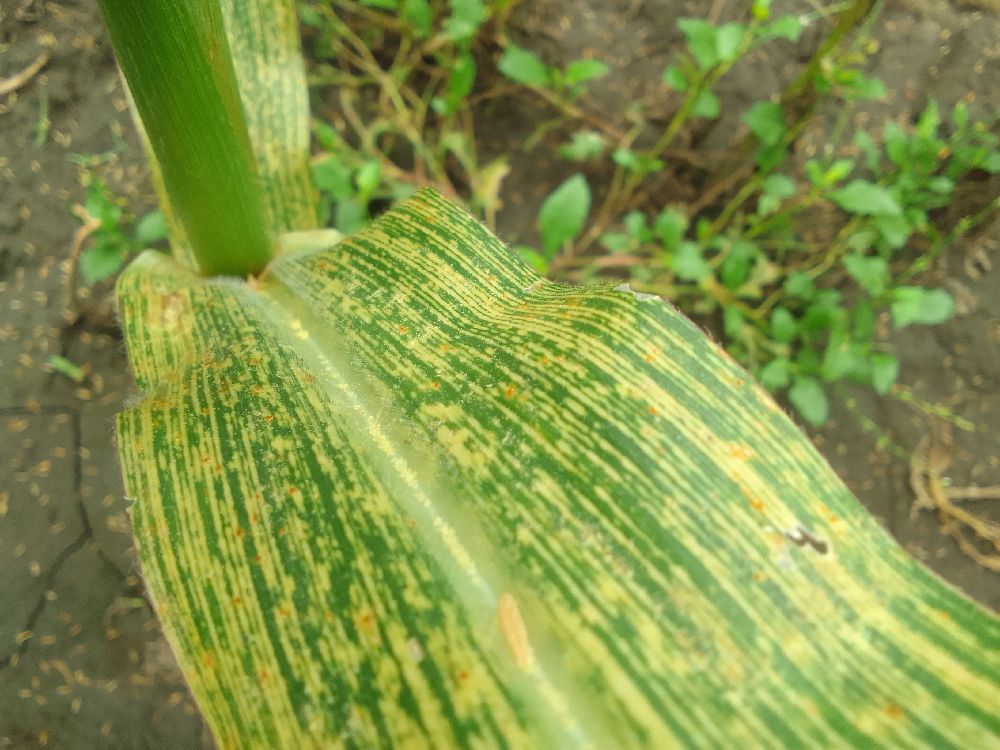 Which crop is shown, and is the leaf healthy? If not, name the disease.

maize, maize streak virus
